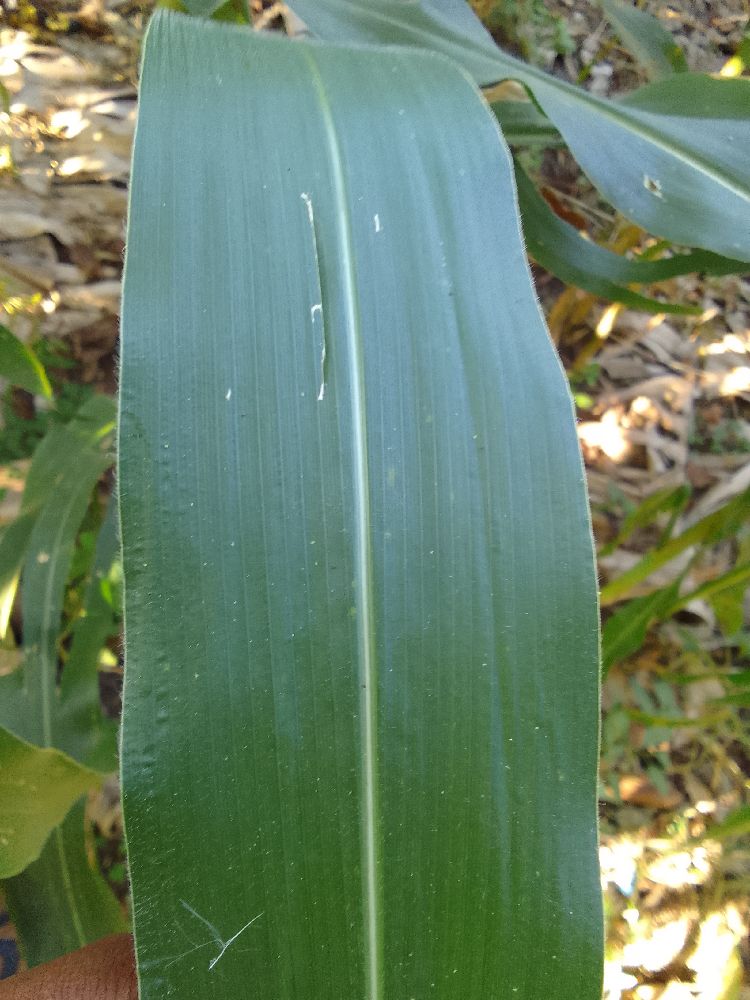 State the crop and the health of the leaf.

maize, healthy
